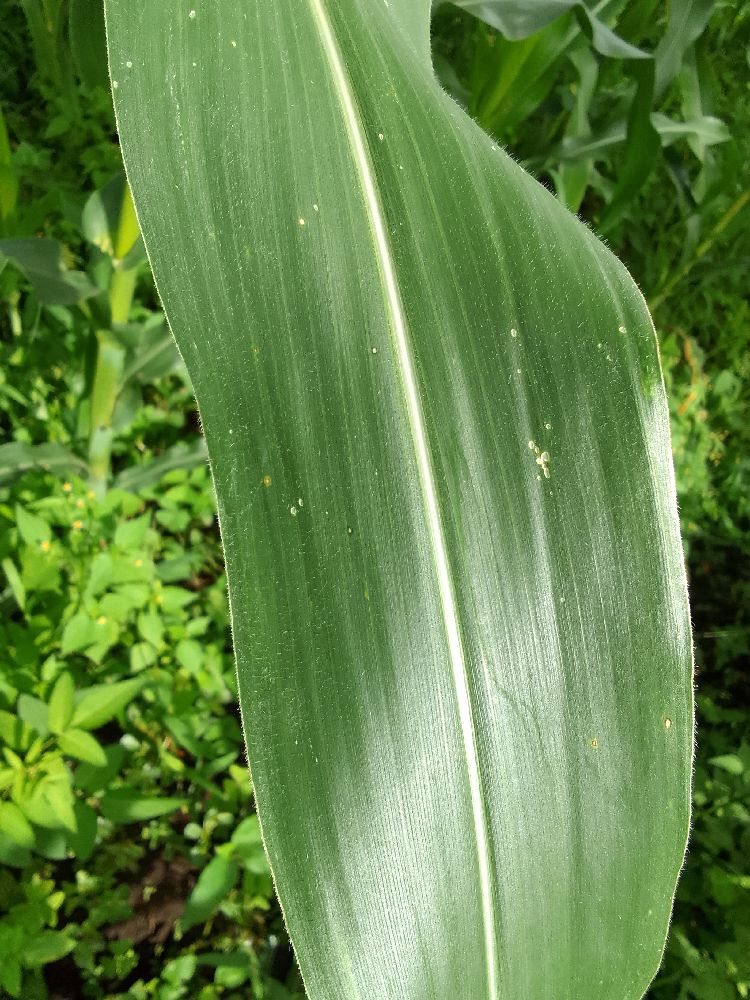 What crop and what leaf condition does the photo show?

maize, healthy
